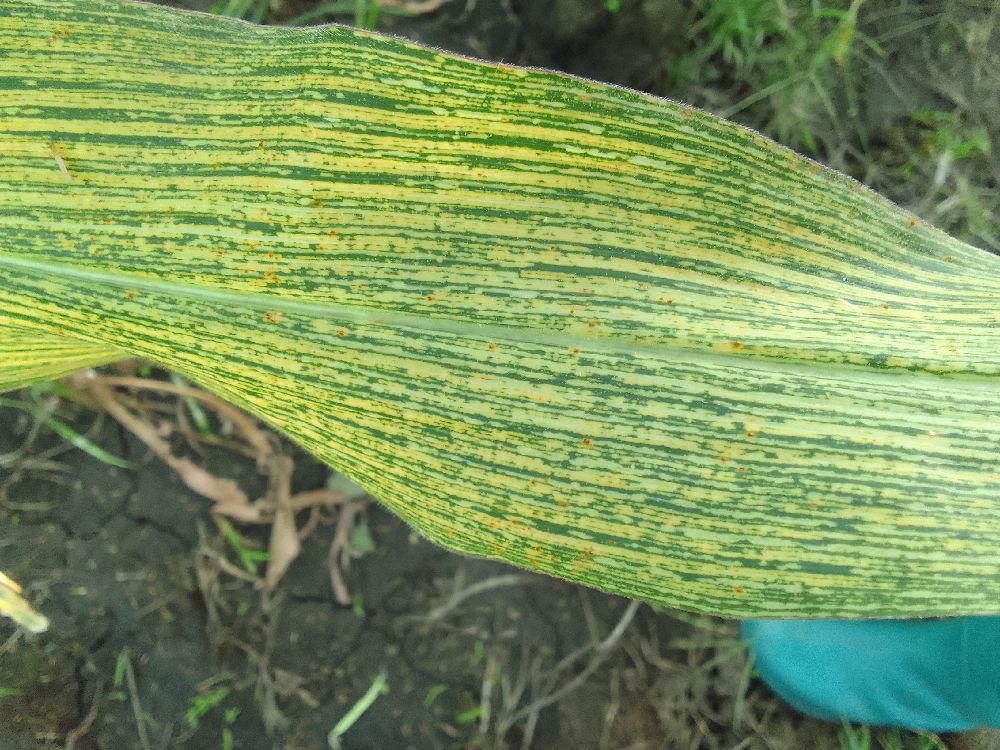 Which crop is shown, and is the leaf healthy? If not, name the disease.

maize, maize streak virus
